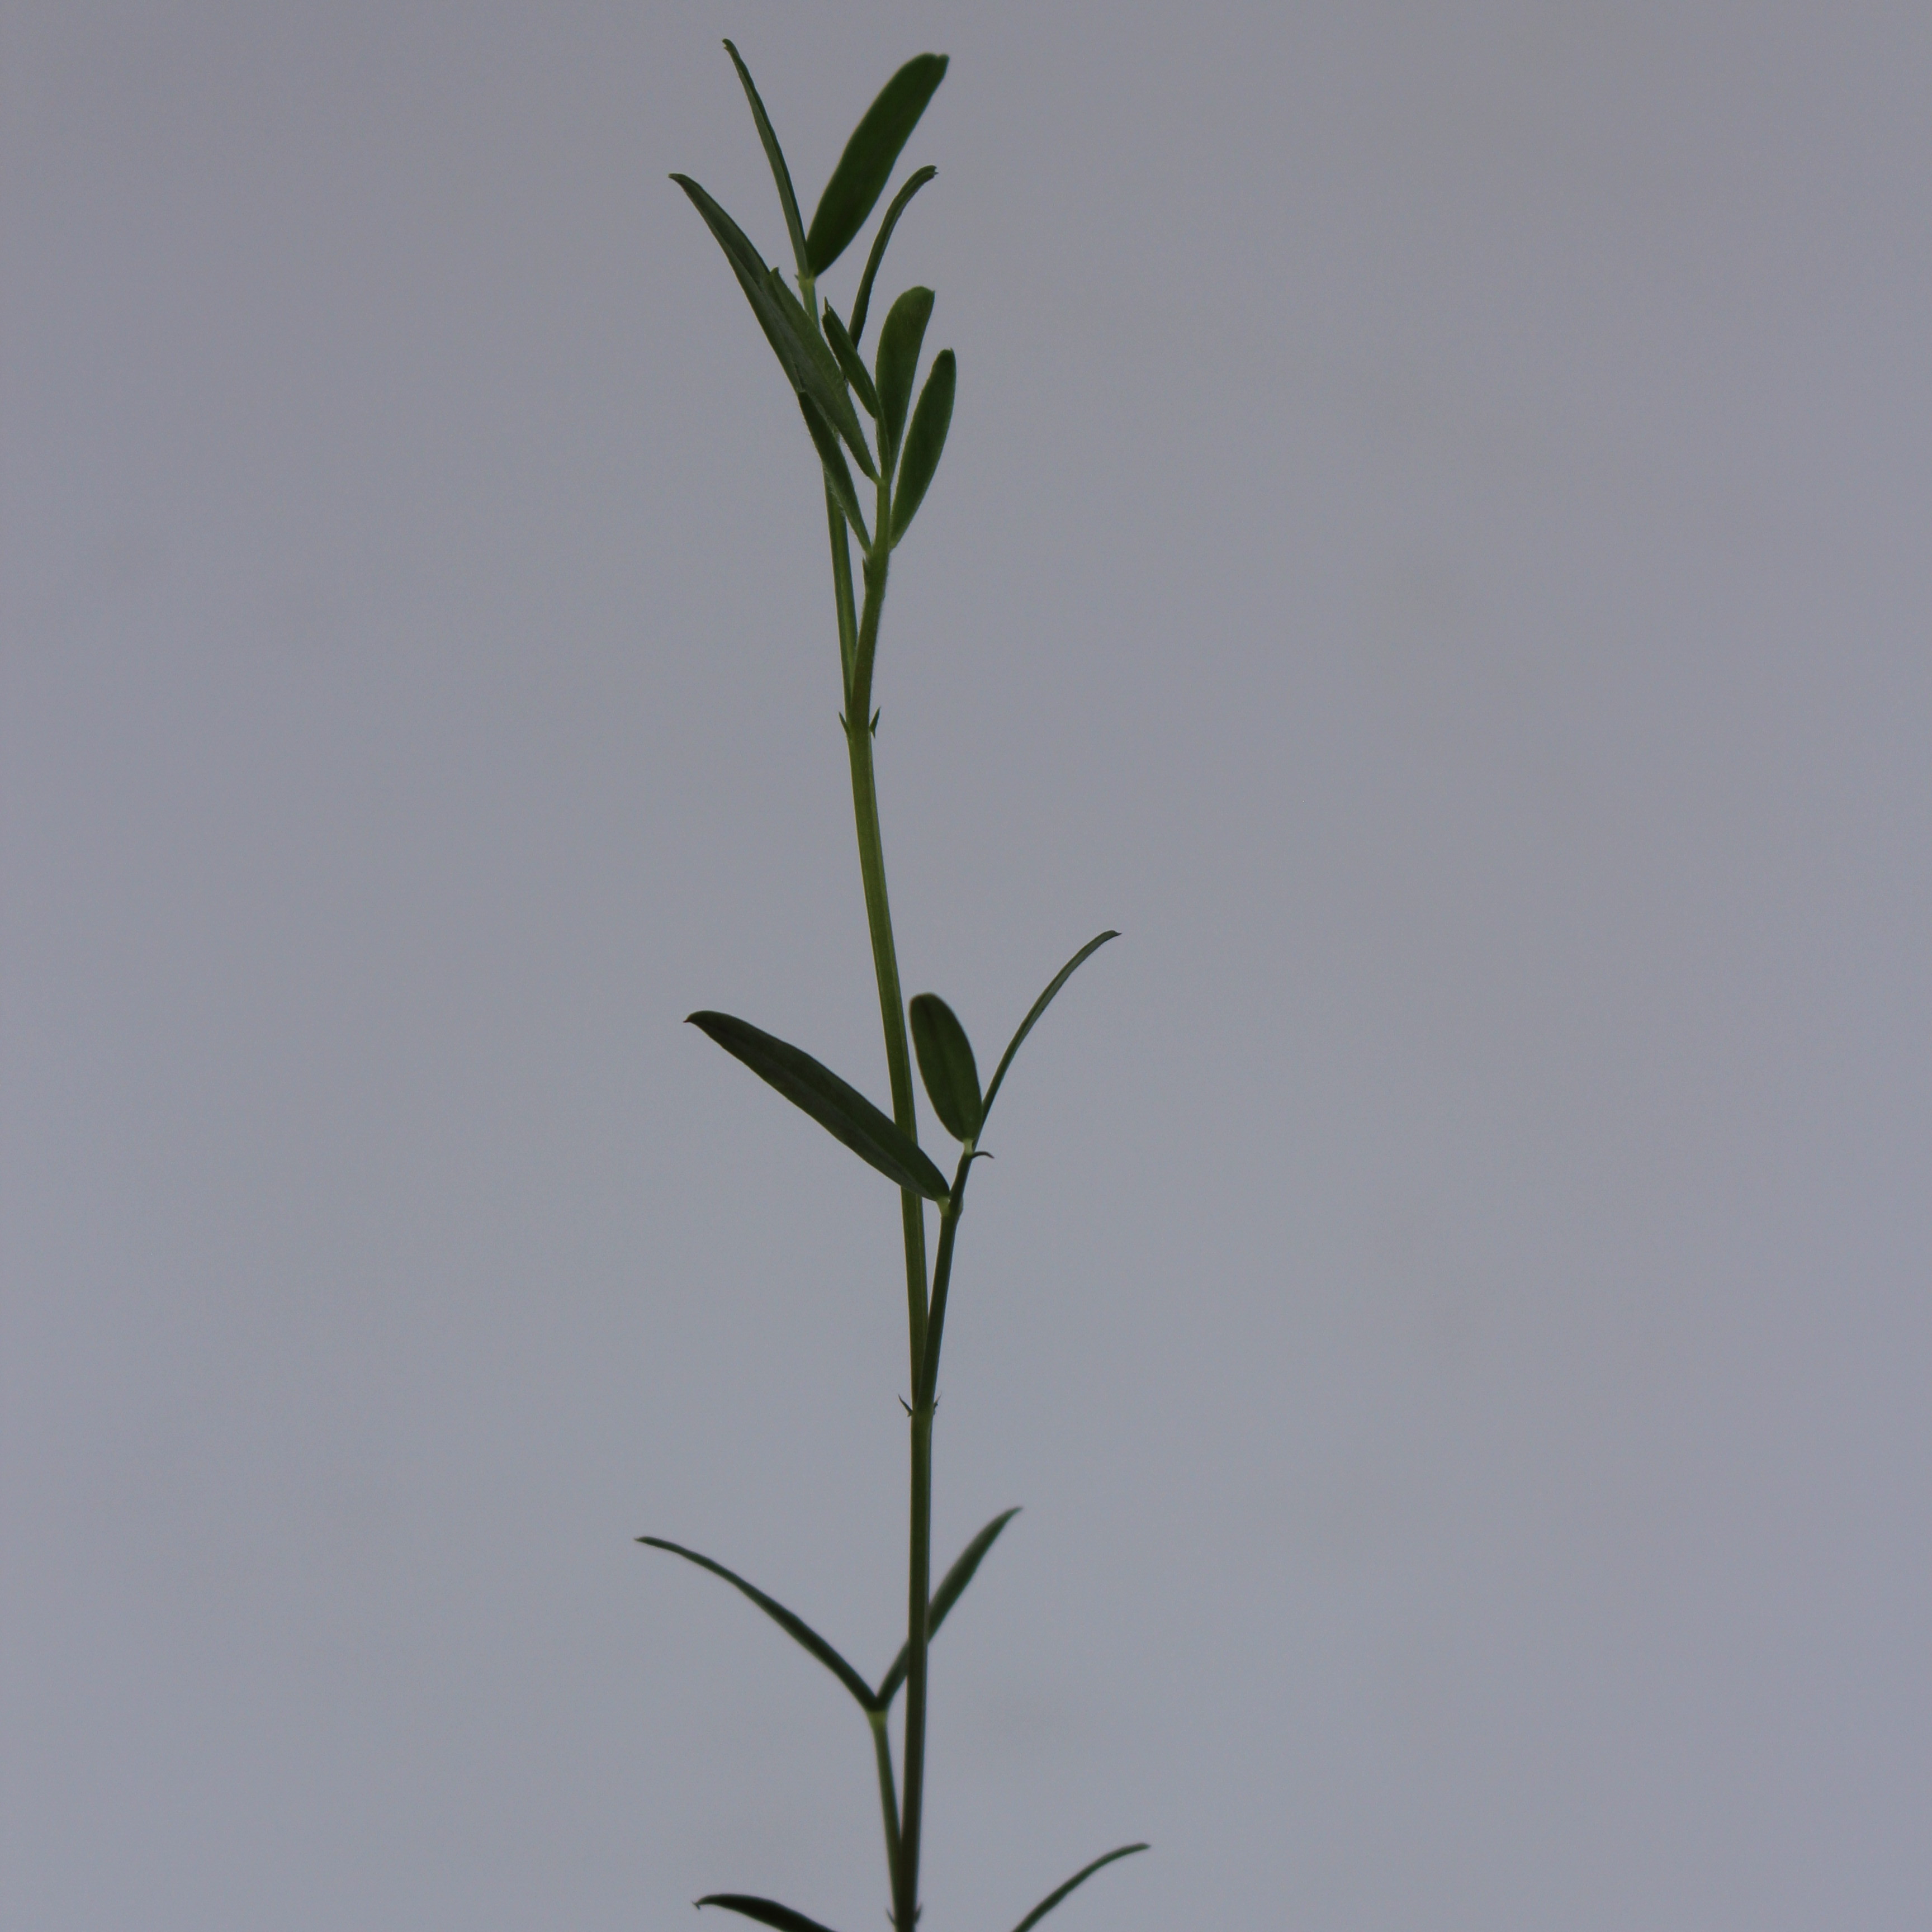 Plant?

Vicia sativa
